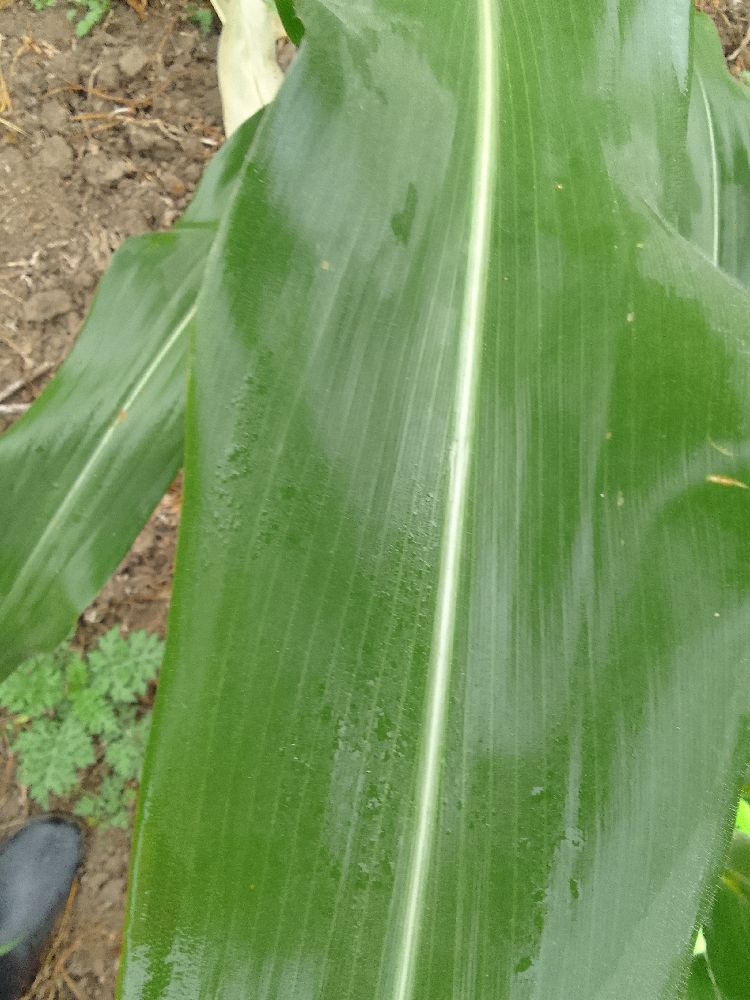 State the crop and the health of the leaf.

maize, healthy
